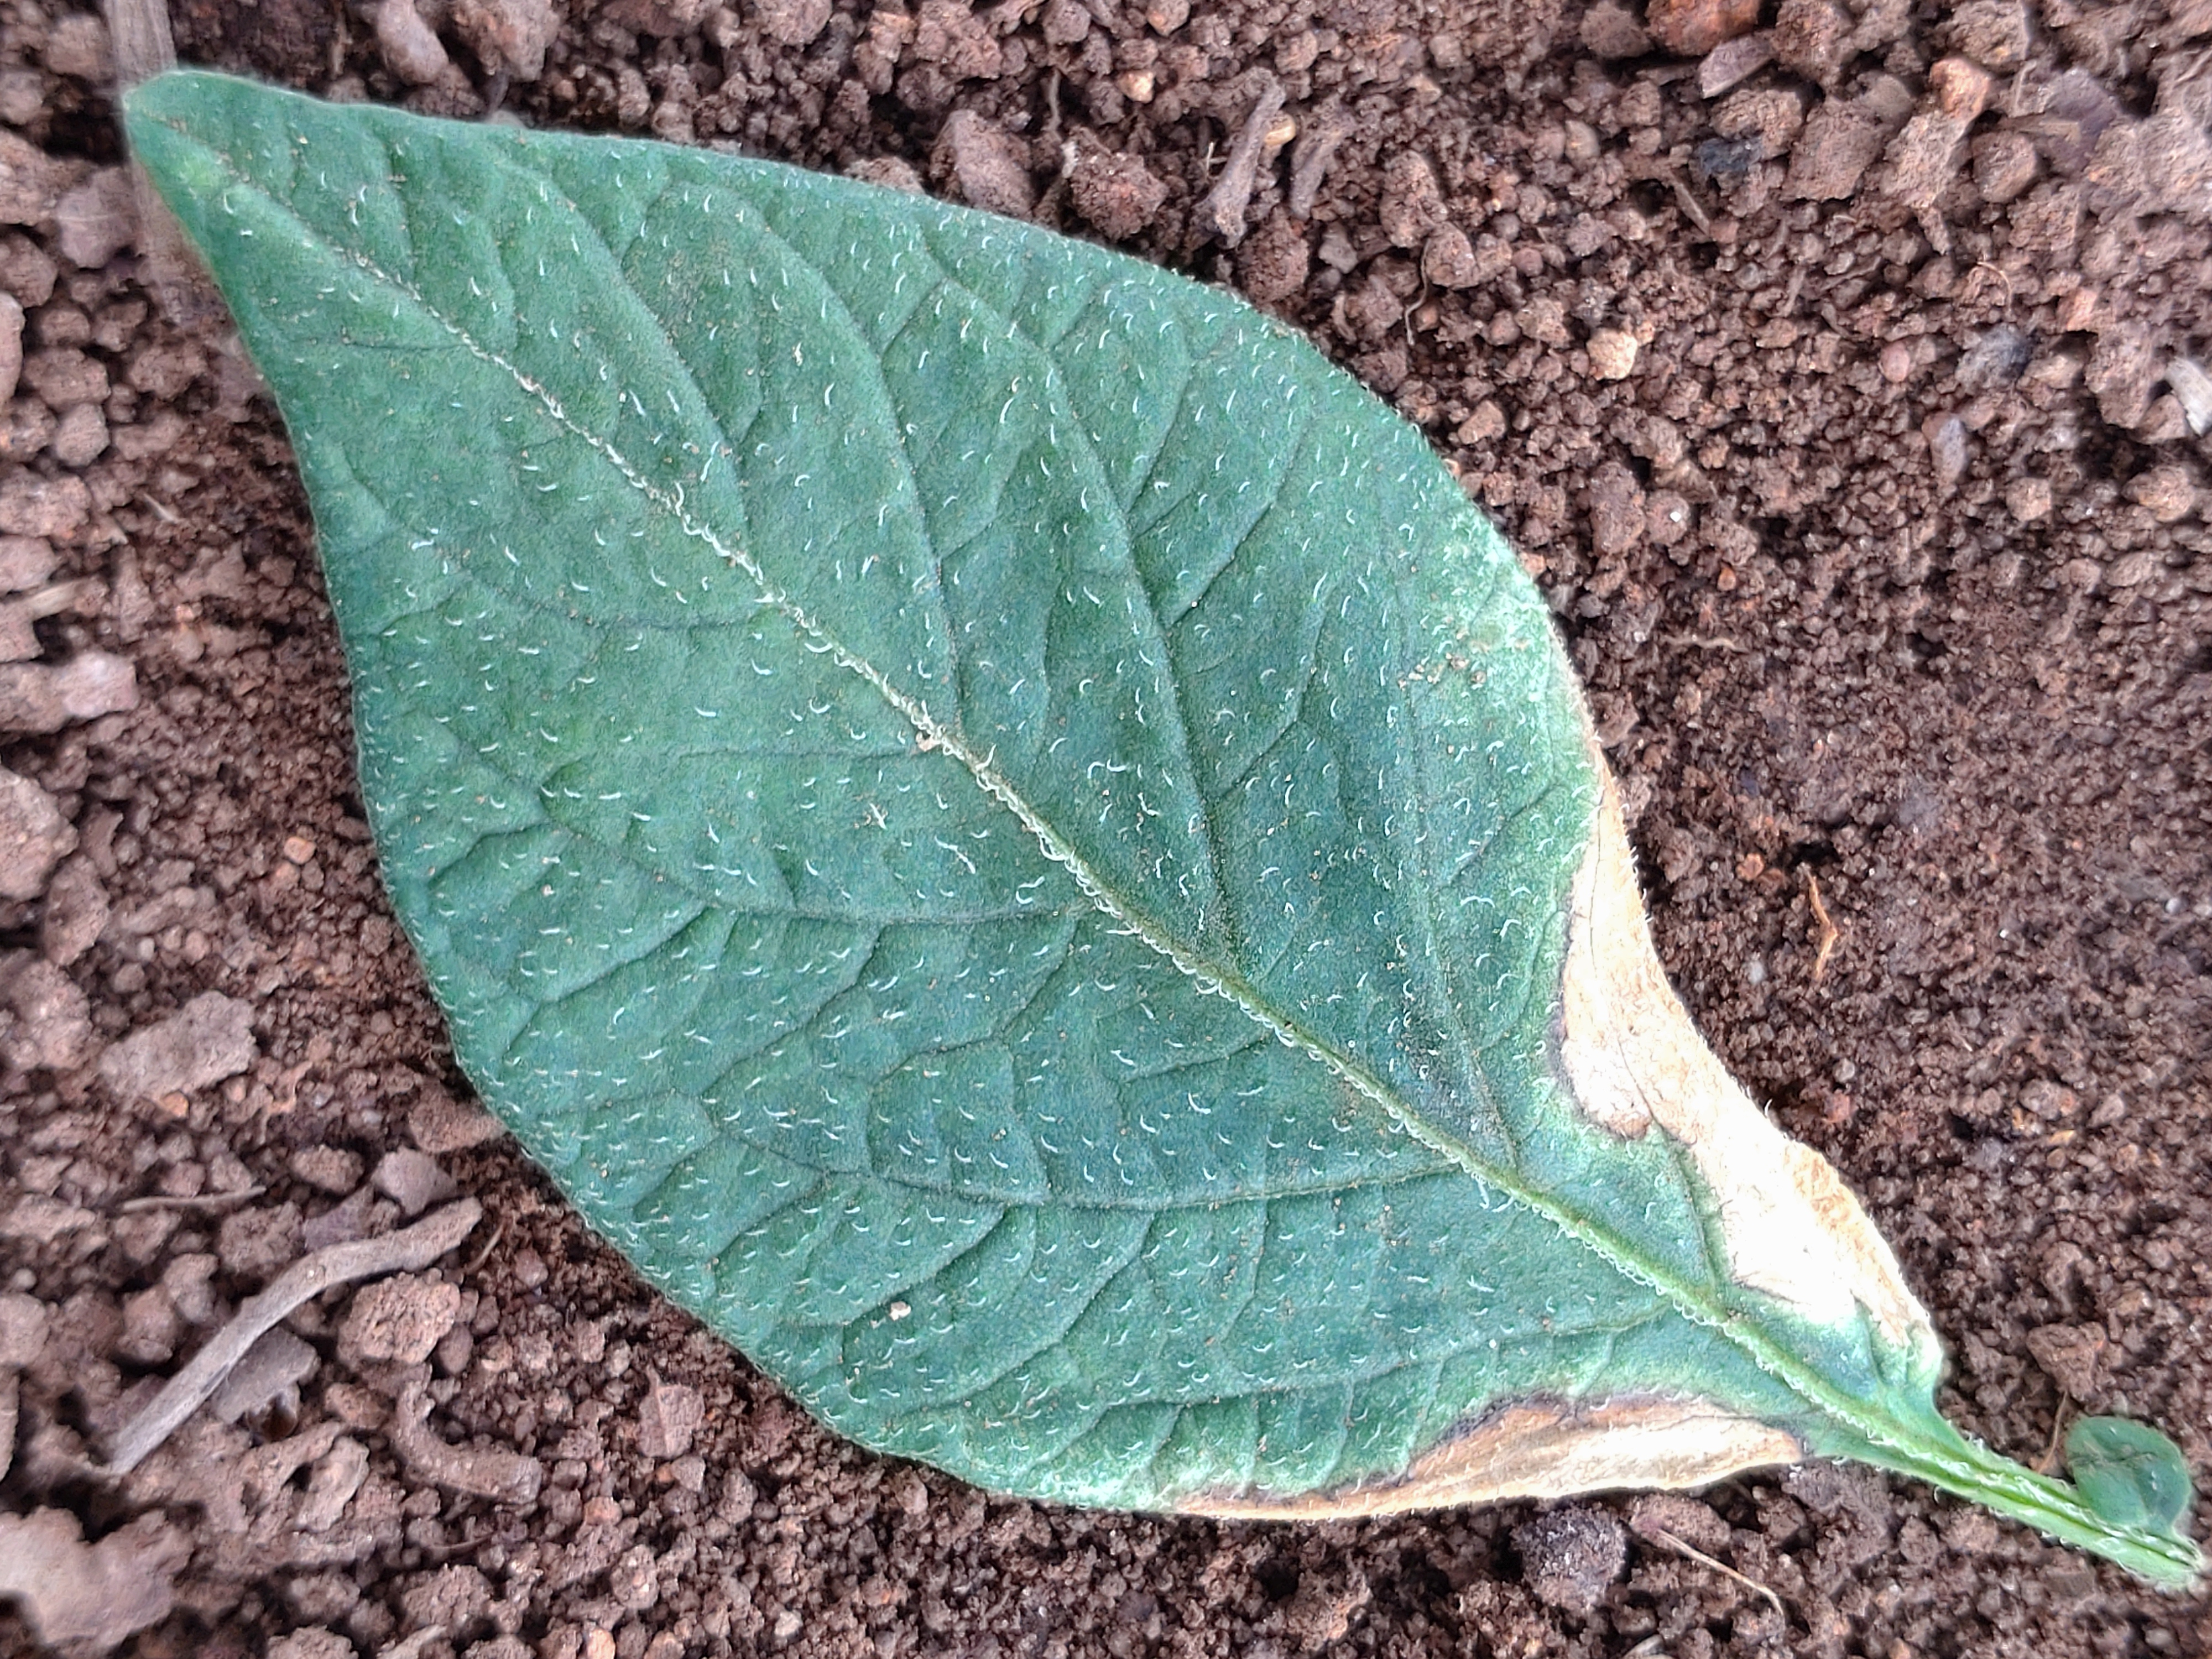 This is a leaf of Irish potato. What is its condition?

early blight
